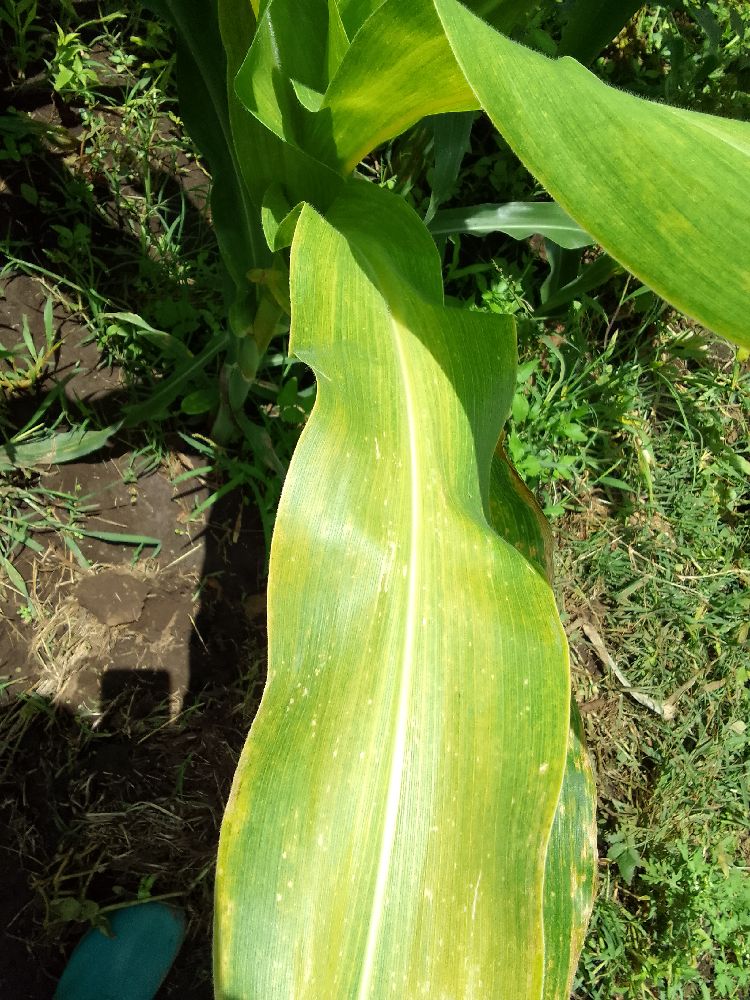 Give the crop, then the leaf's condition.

maize, maize lethal necrosis
